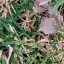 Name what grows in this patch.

grass
